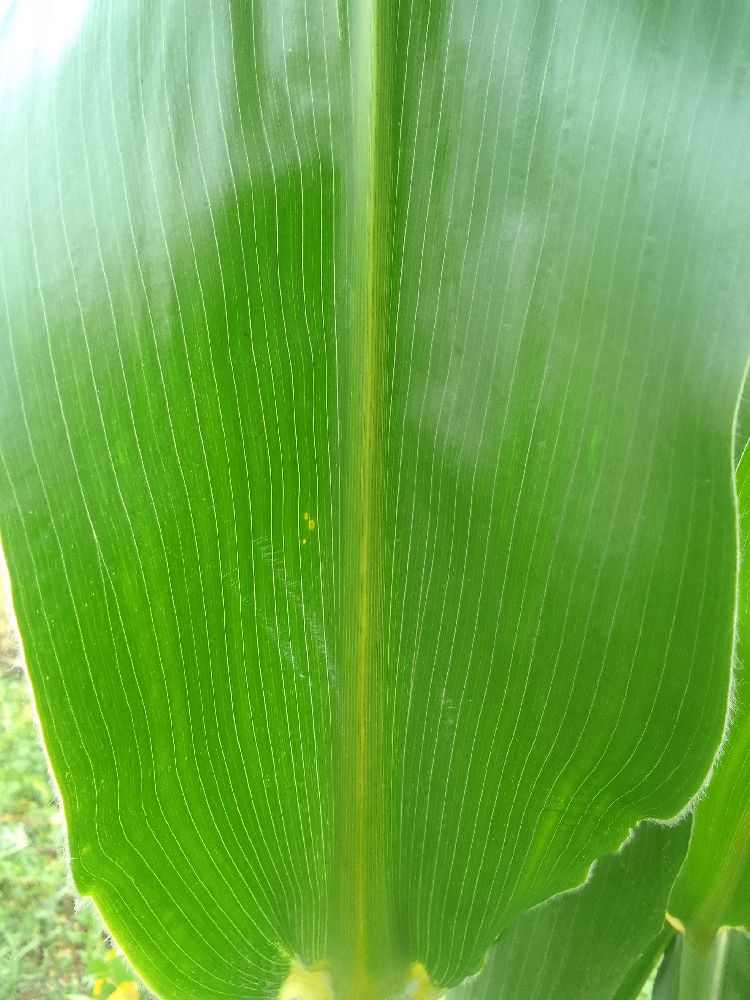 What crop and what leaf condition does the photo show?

maize, healthy
